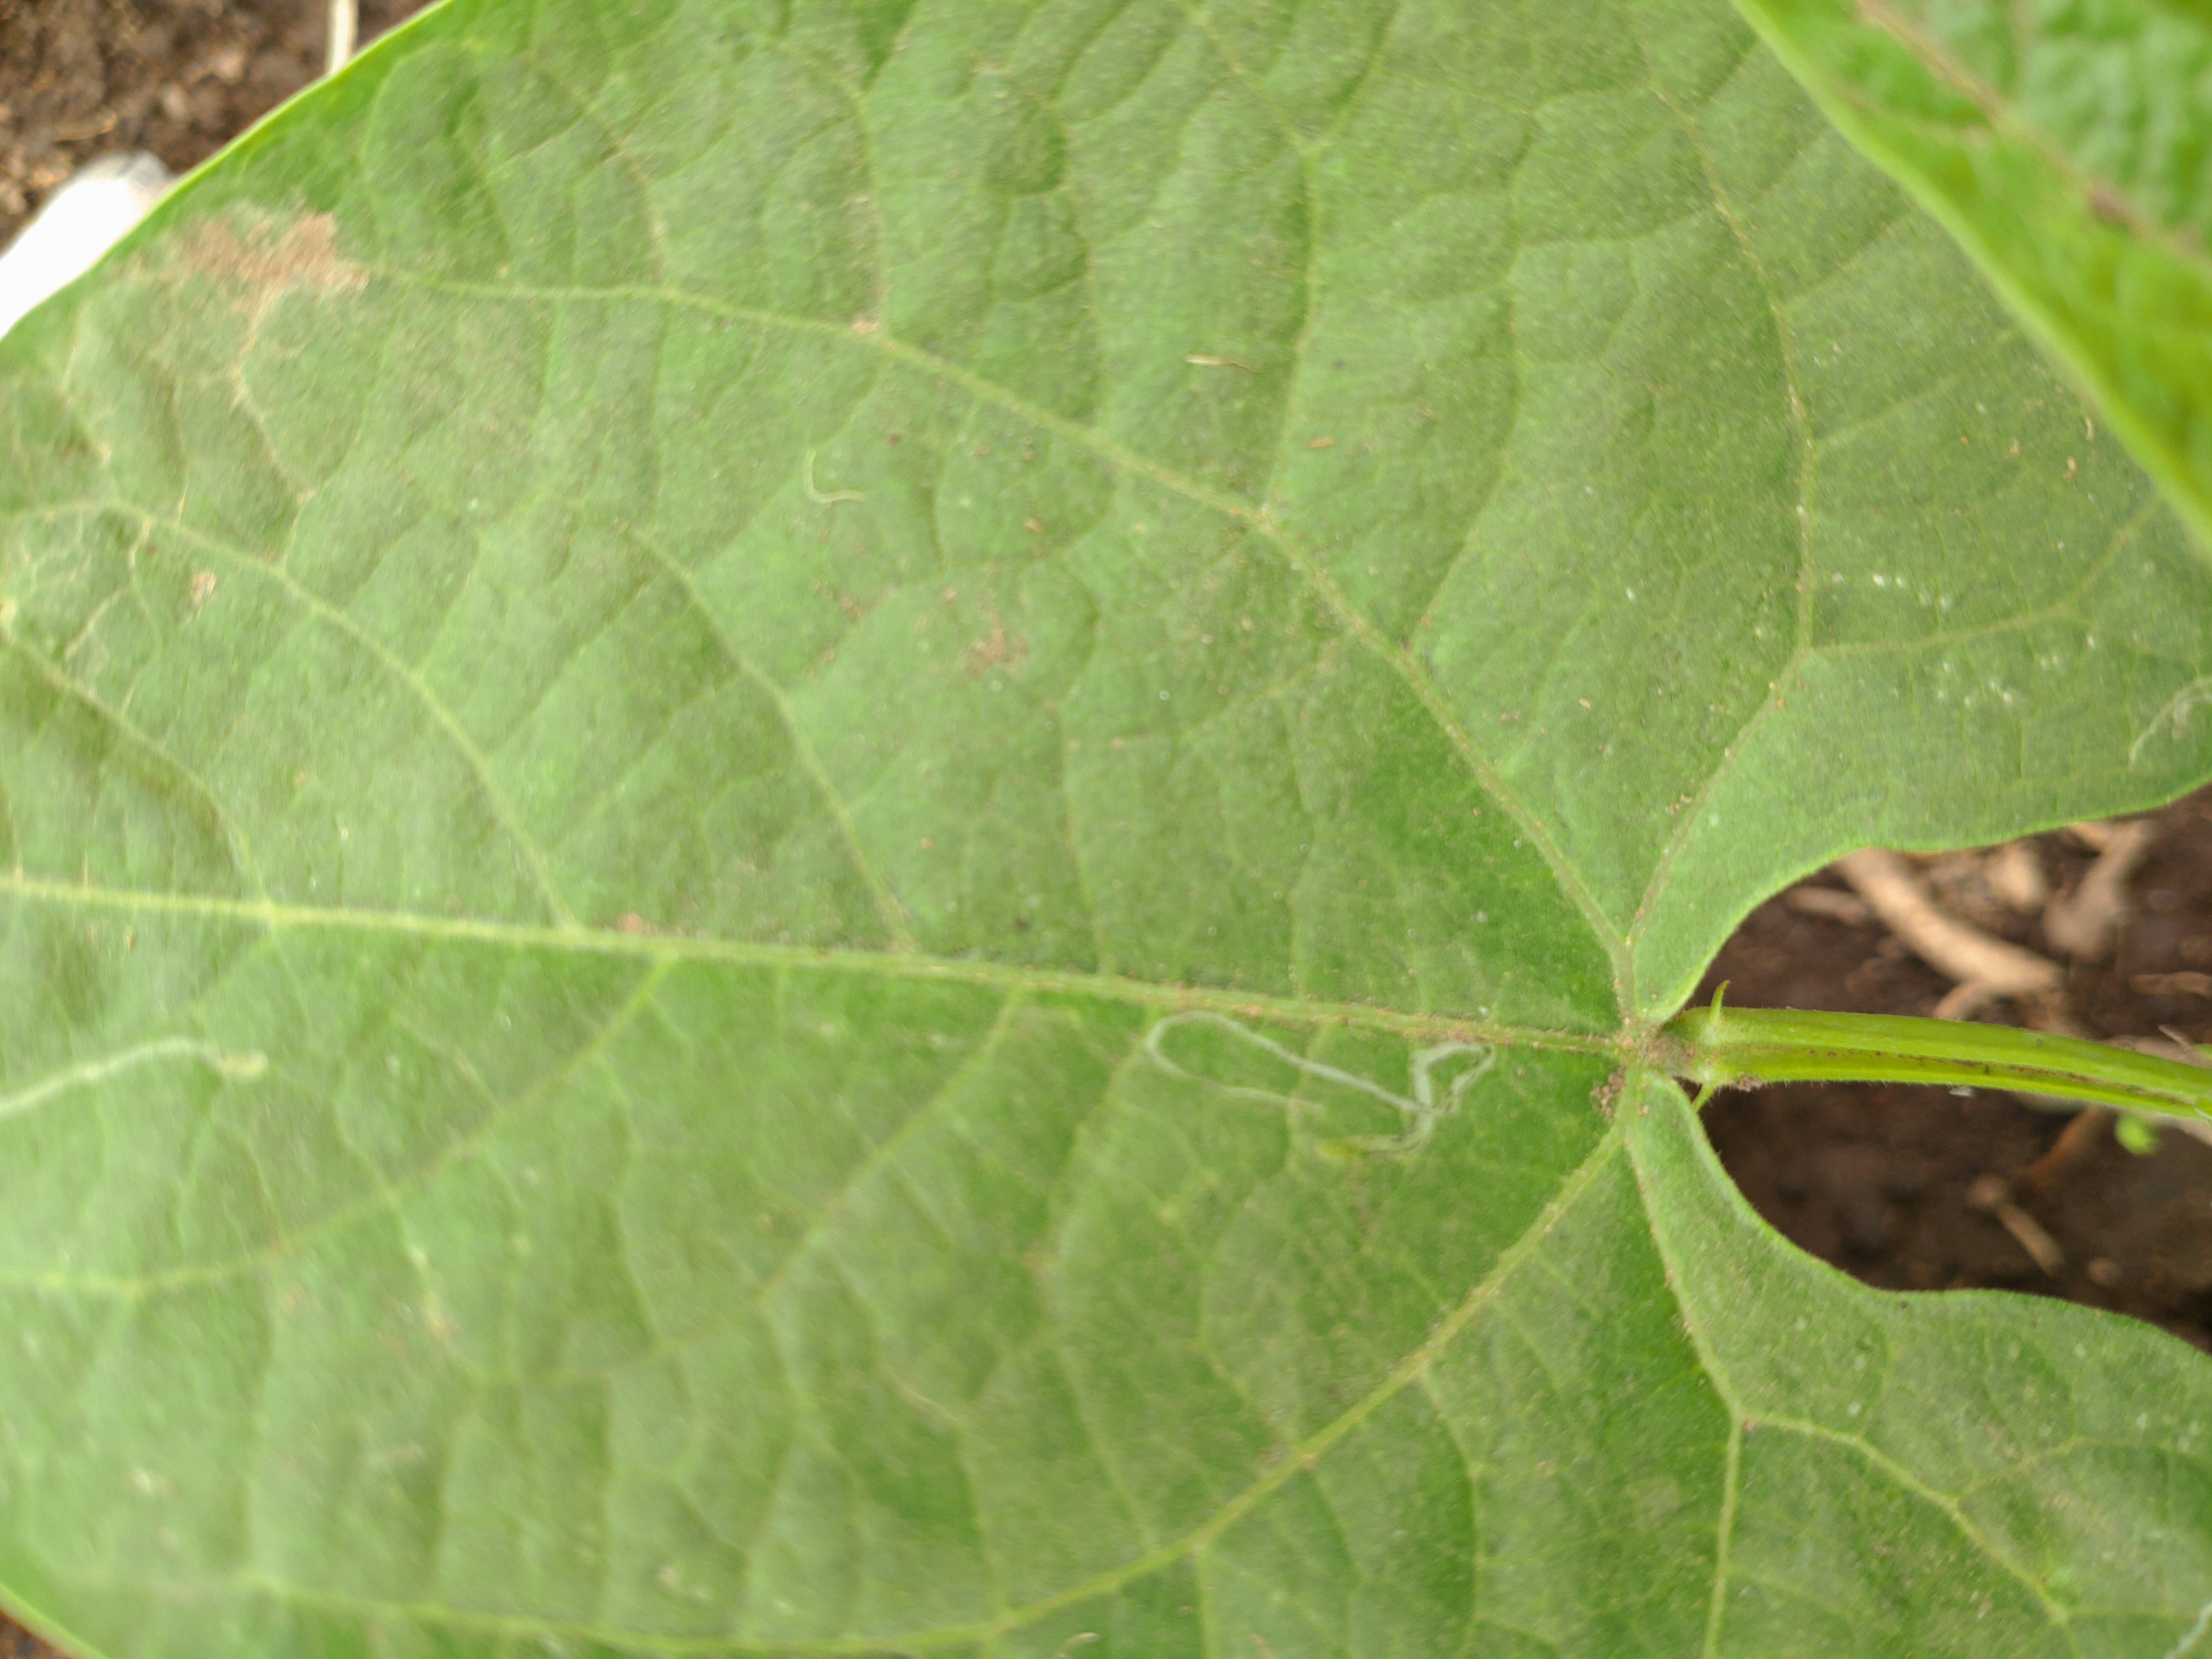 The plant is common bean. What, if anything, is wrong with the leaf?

healthy
